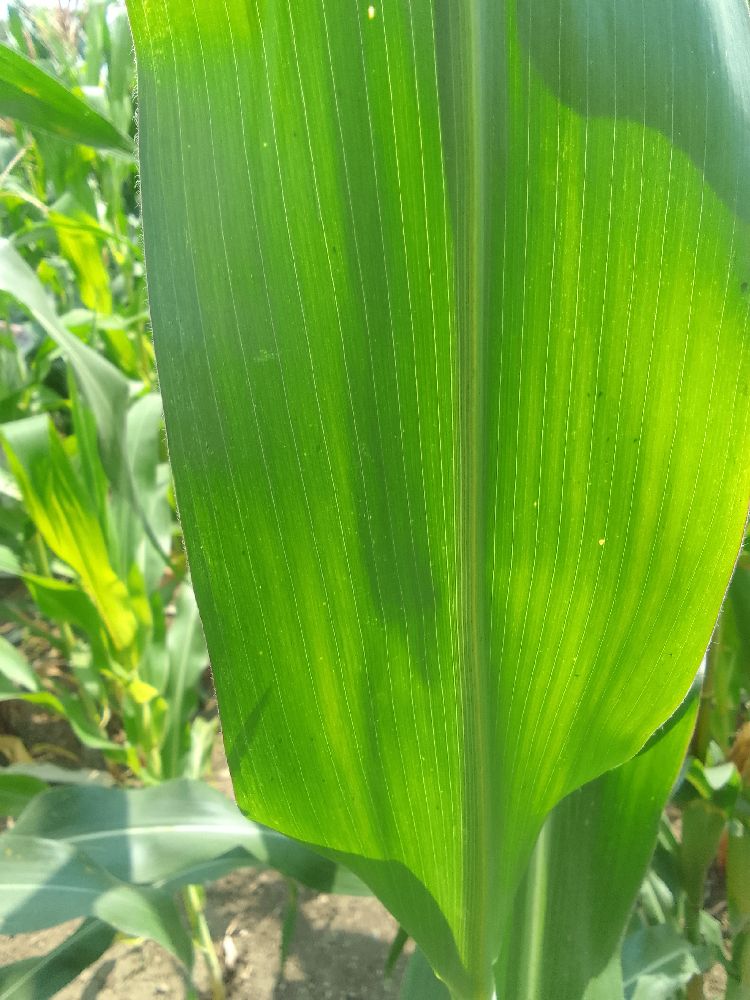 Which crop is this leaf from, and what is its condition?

maize, healthy
